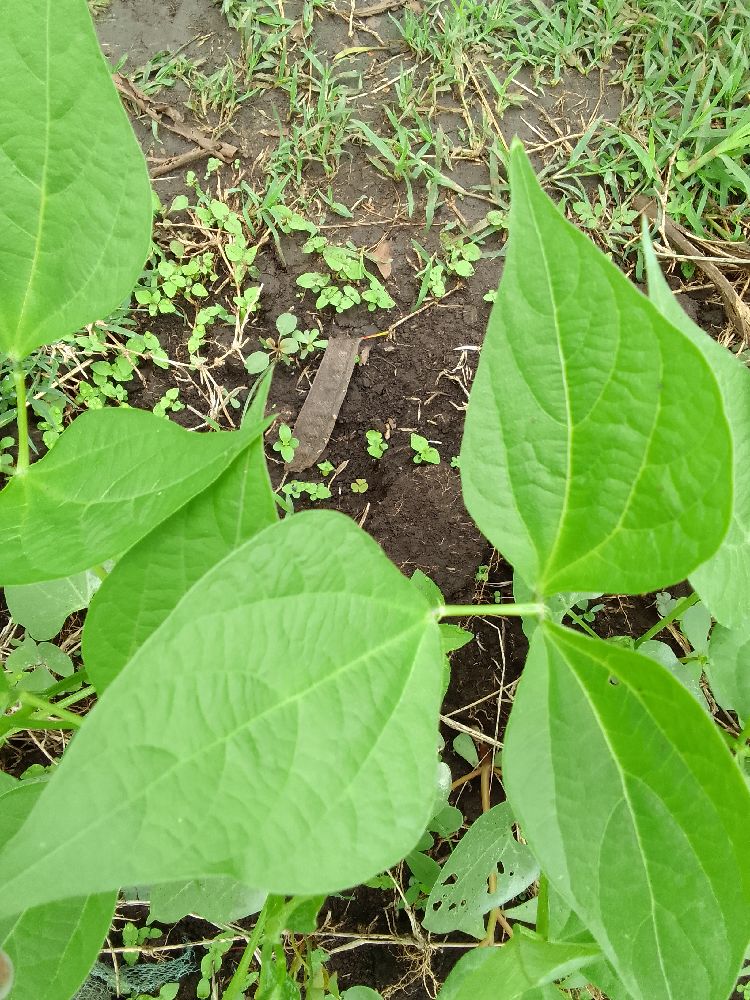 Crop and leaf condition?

common bean, healthy
